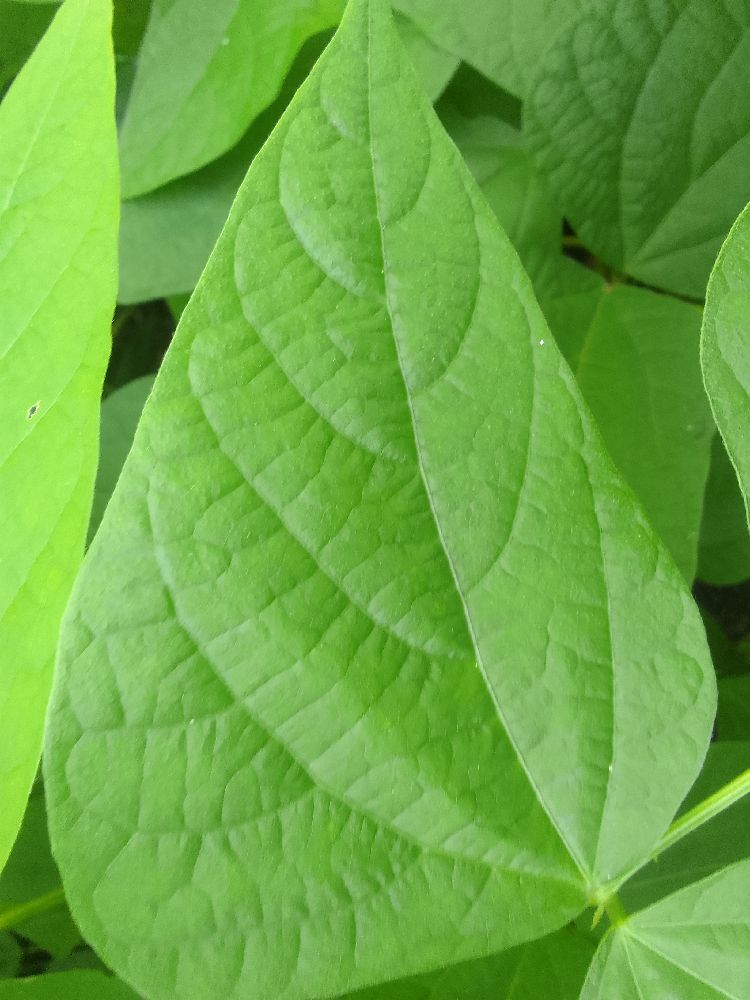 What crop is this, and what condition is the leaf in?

common bean, healthy
